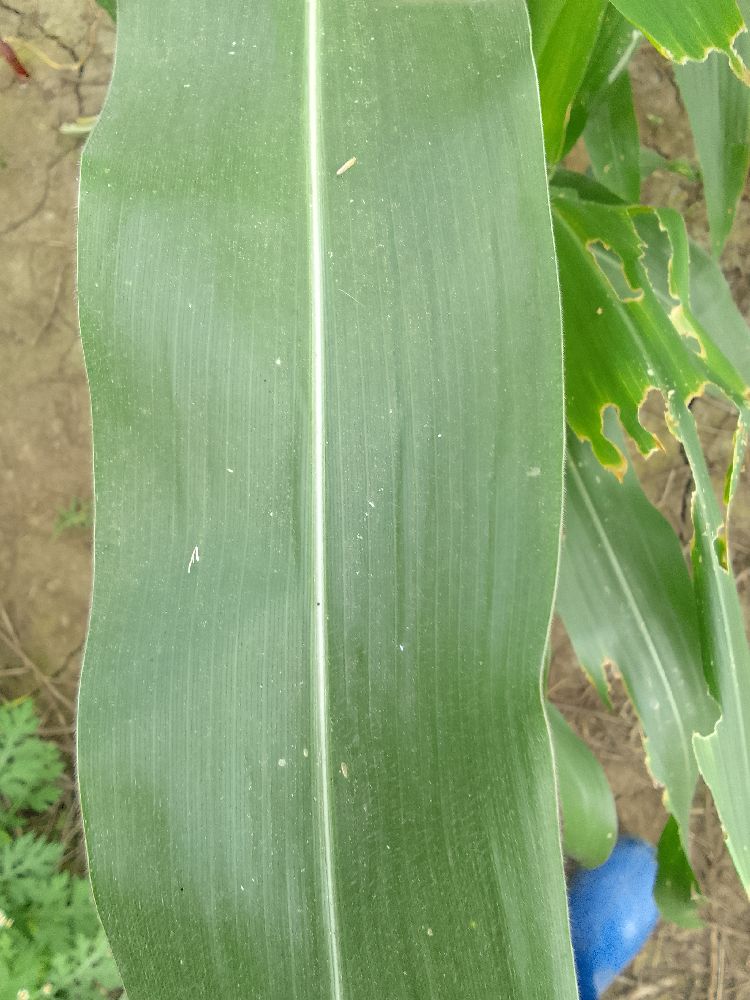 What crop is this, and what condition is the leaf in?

maize, healthy
